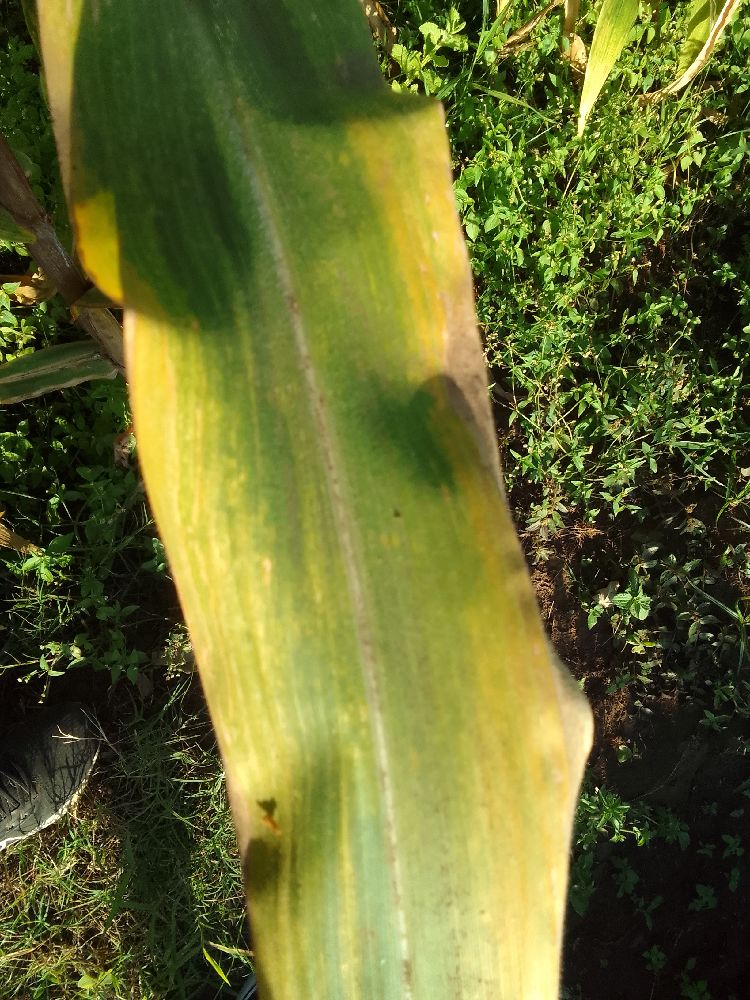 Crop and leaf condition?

maize, maize lethal necrosis
